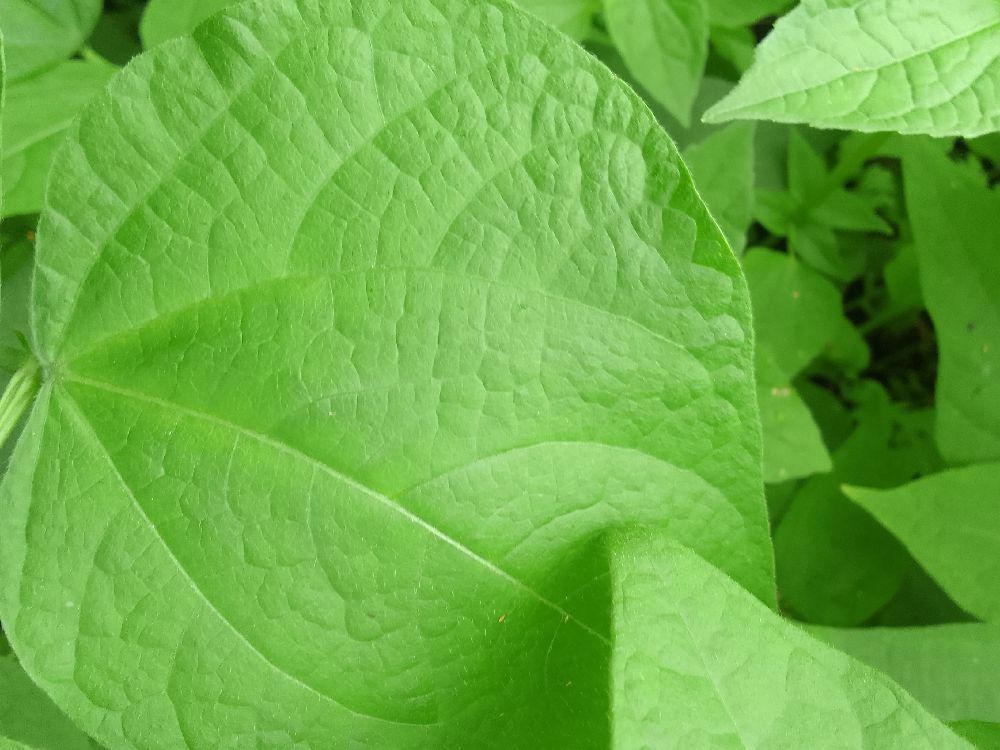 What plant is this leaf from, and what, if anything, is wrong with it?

common bean, healthy
